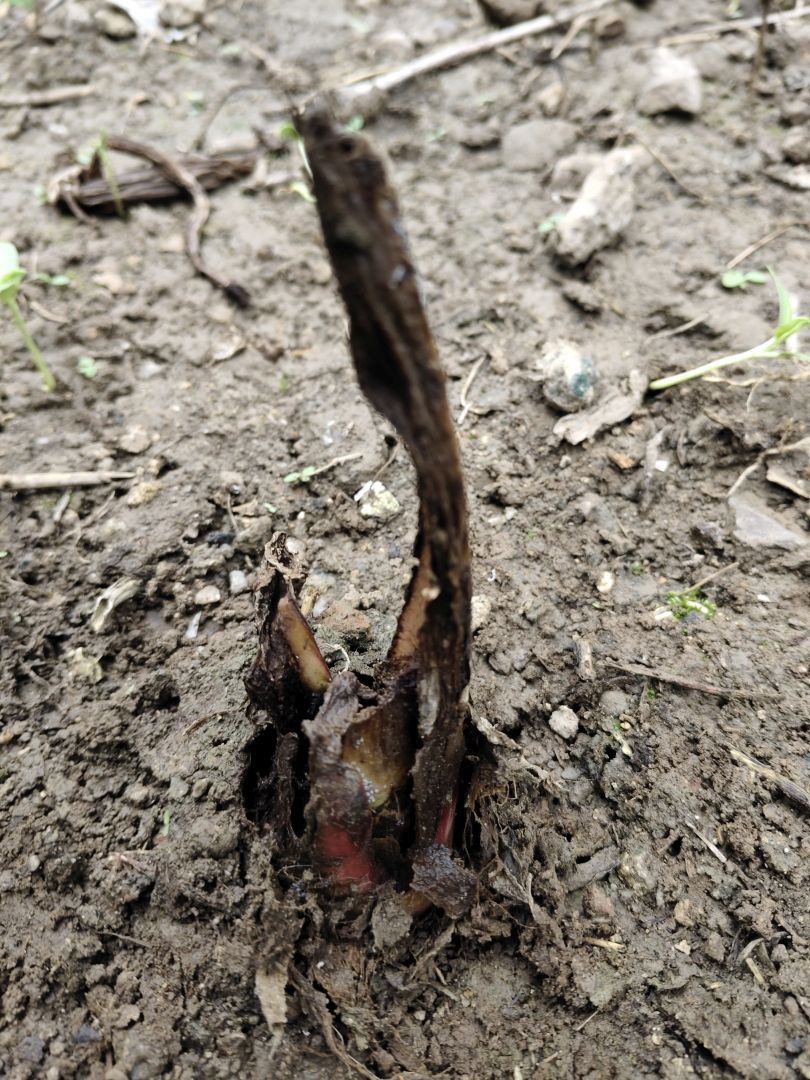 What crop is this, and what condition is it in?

taro, root rot
